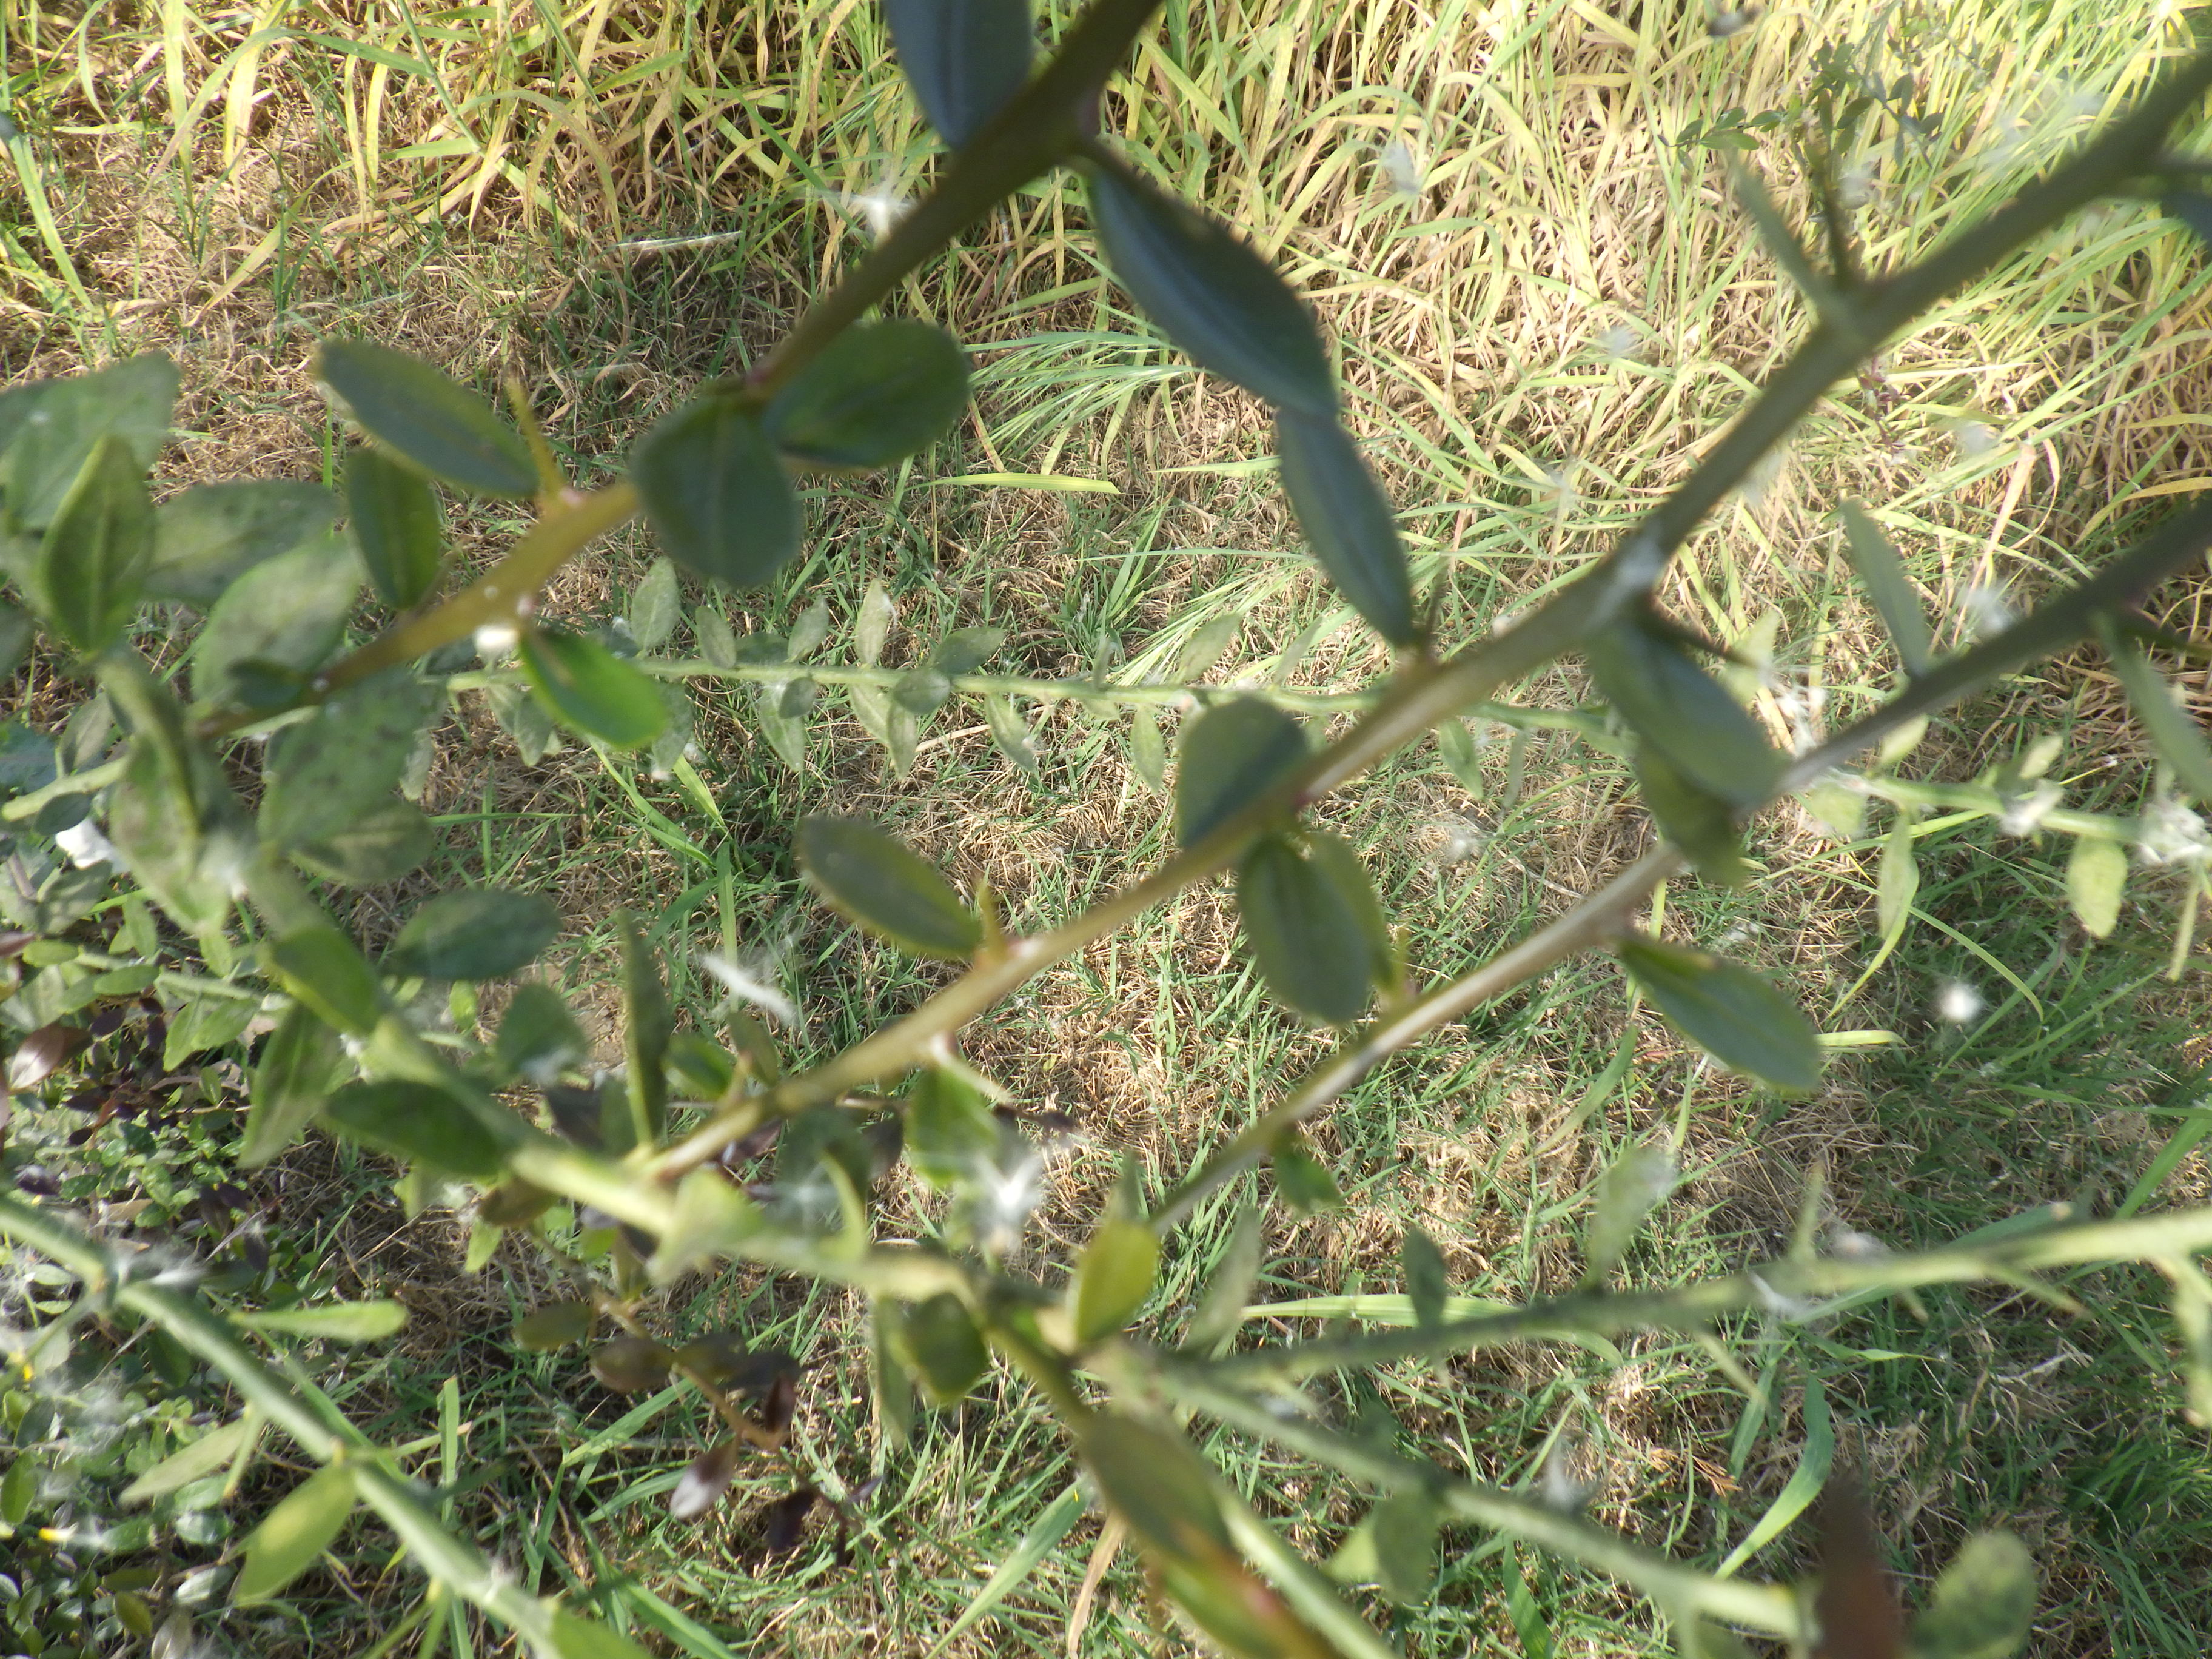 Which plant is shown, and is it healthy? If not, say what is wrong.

citrus, healthy
